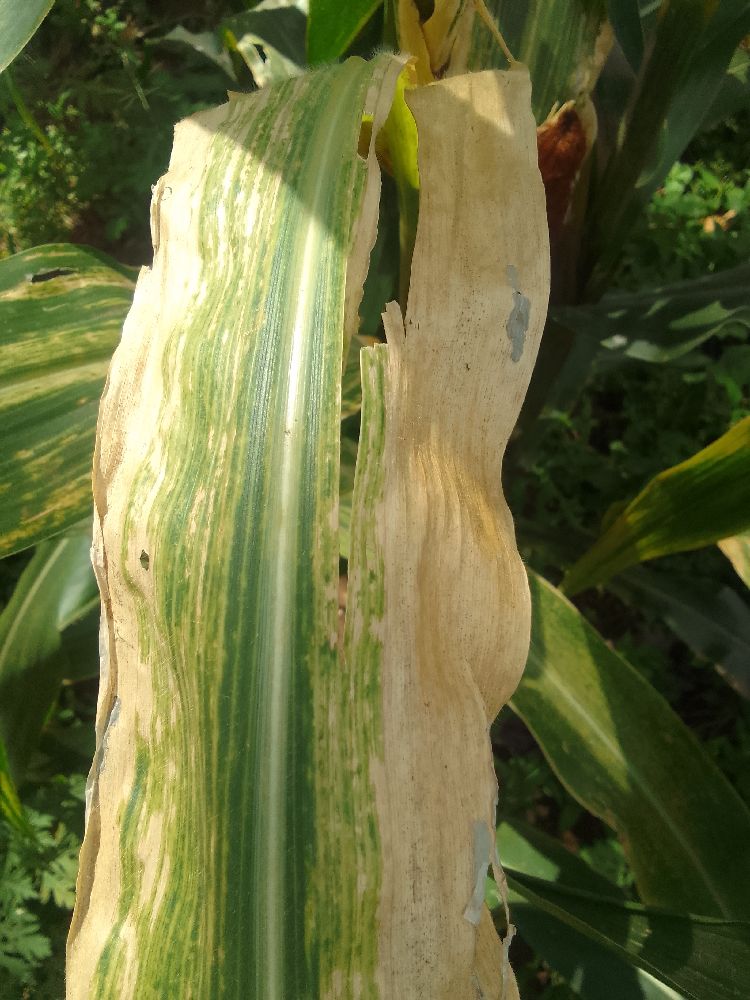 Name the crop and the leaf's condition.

maize, maize lethal necrosis
